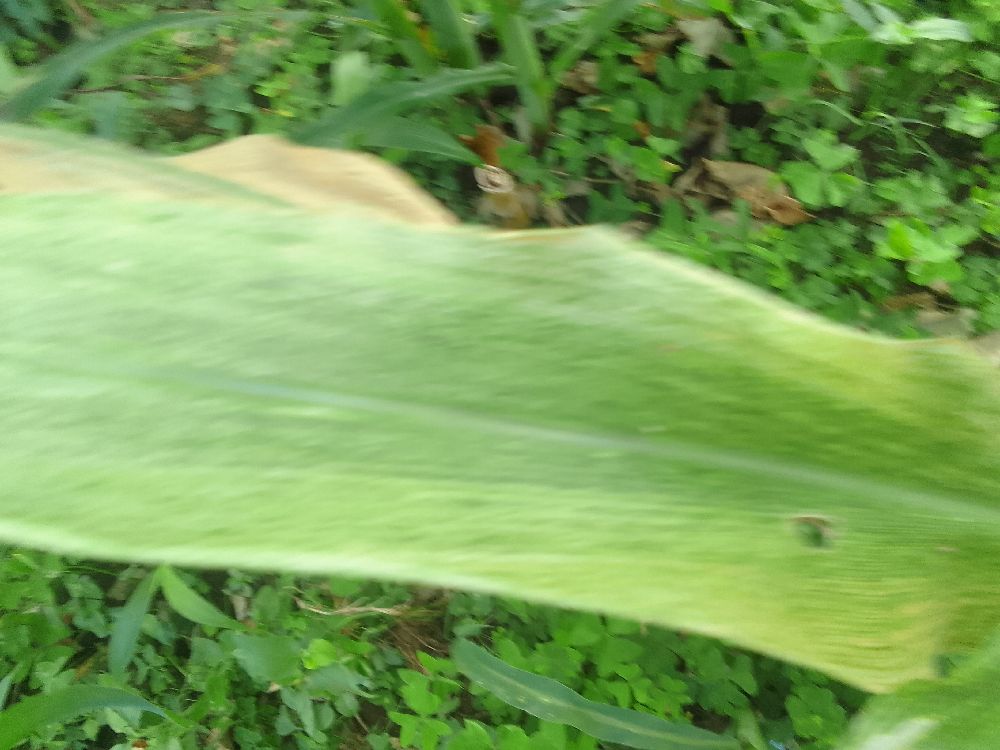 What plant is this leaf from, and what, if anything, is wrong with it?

maize, maize lethal necrosis
